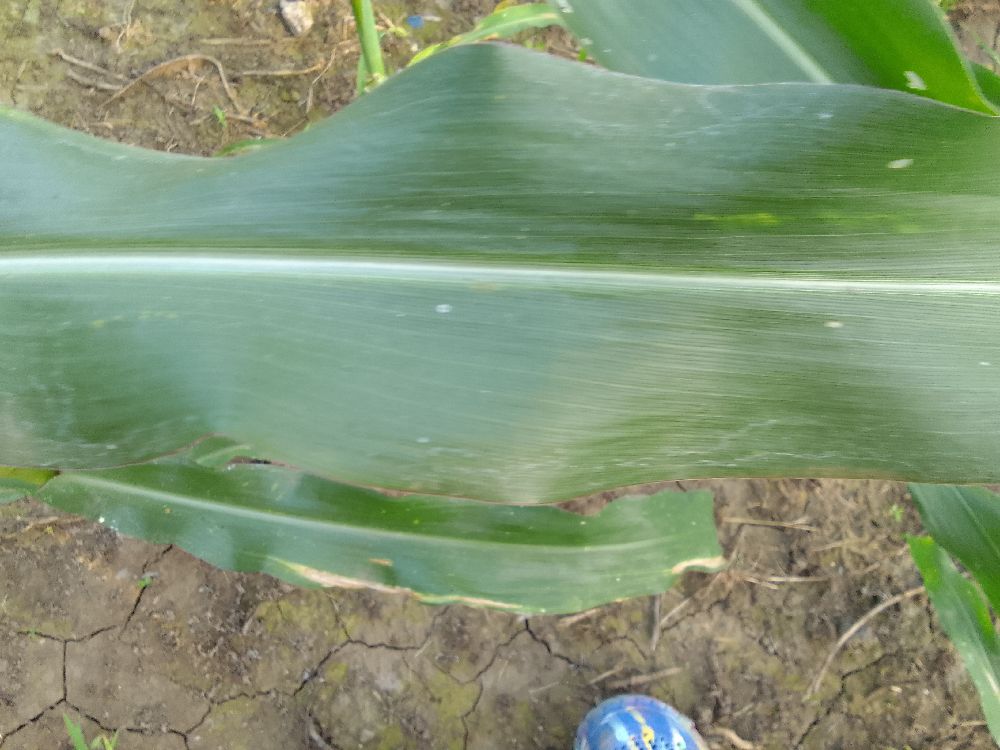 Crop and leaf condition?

maize, healthy
